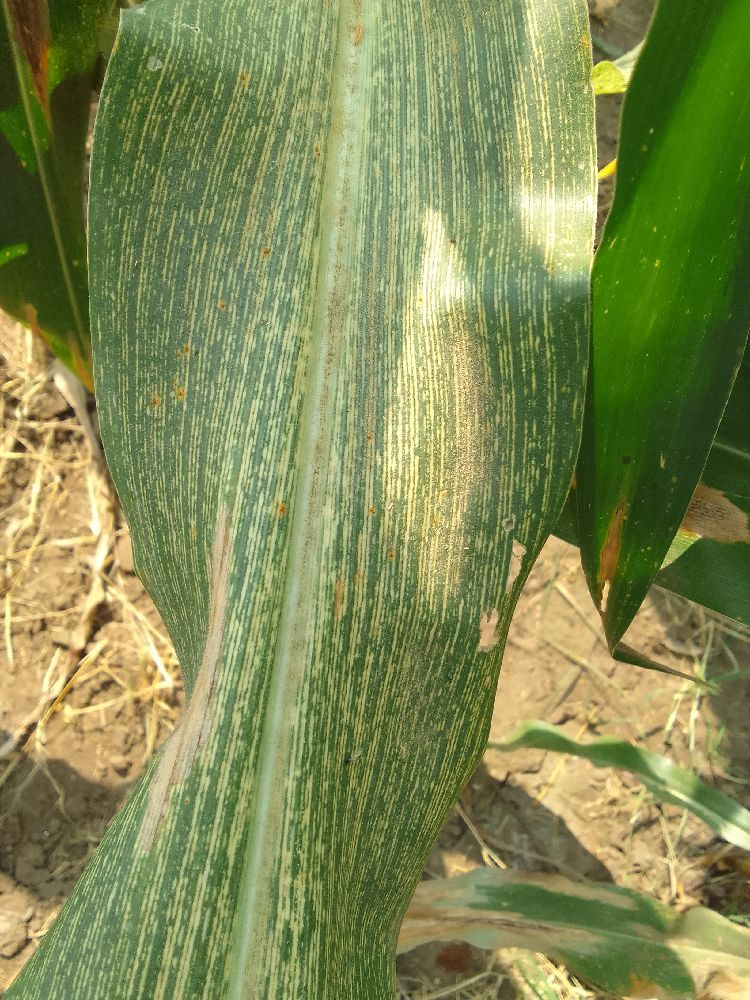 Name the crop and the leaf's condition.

maize, maize streak virus
